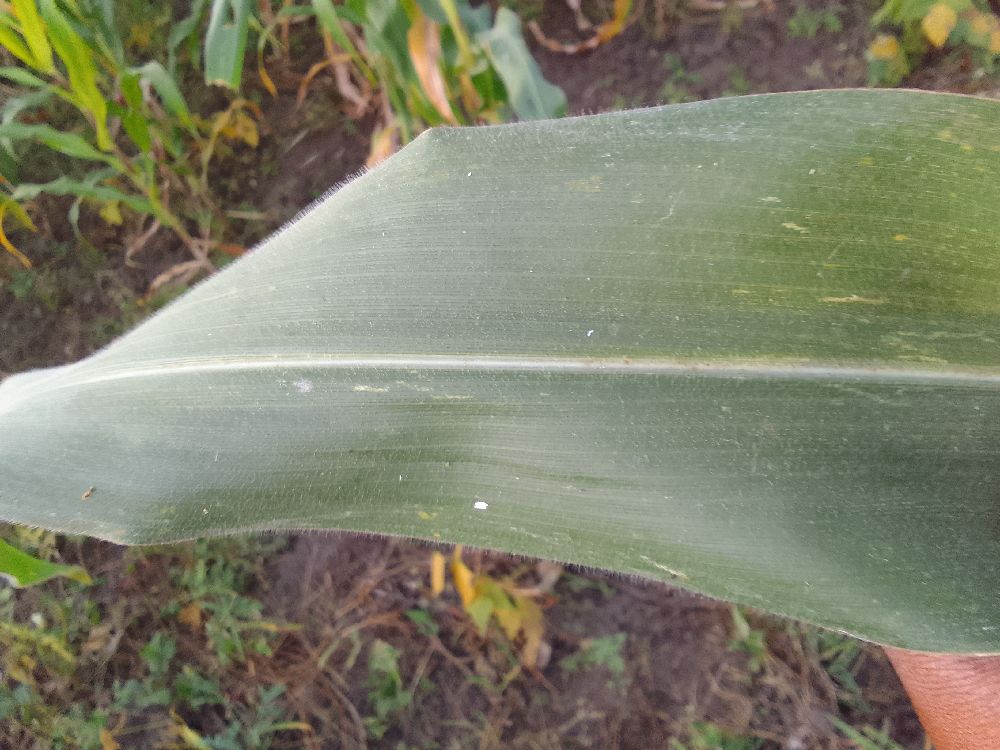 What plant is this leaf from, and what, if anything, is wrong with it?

maize, healthy
